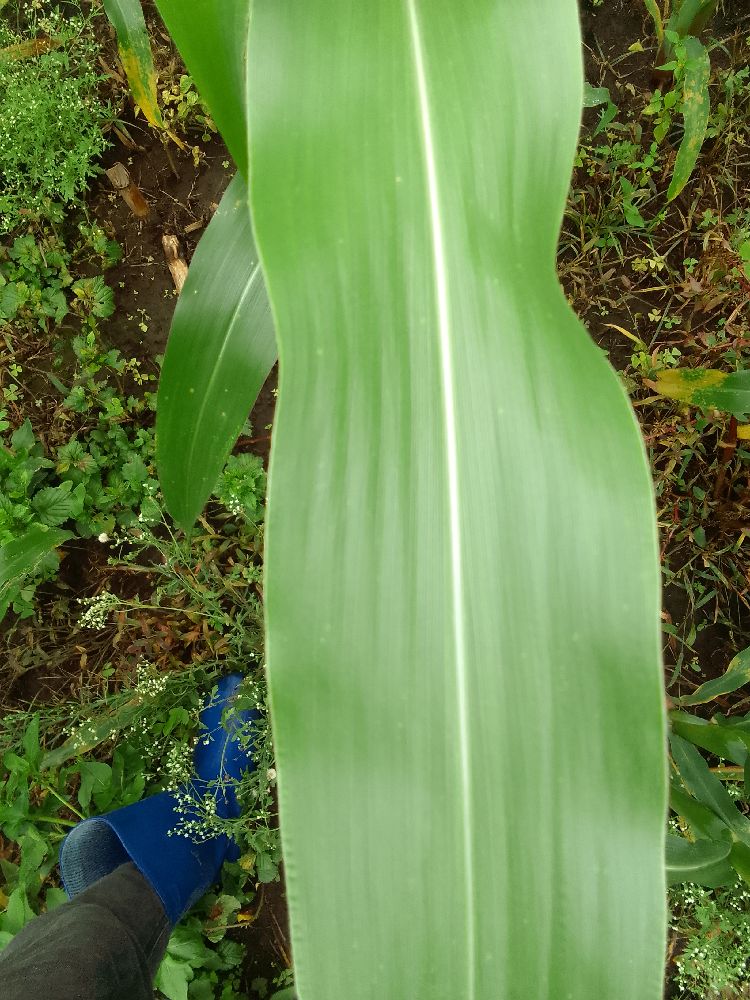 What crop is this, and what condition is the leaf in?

maize, healthy
